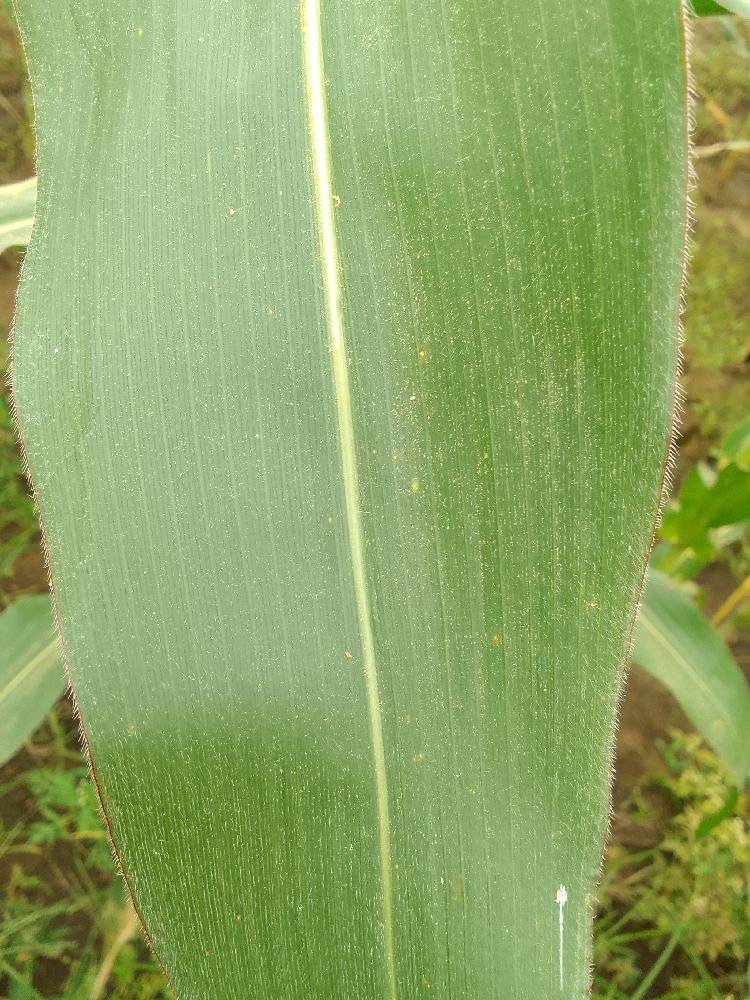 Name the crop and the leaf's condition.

maize, healthy
